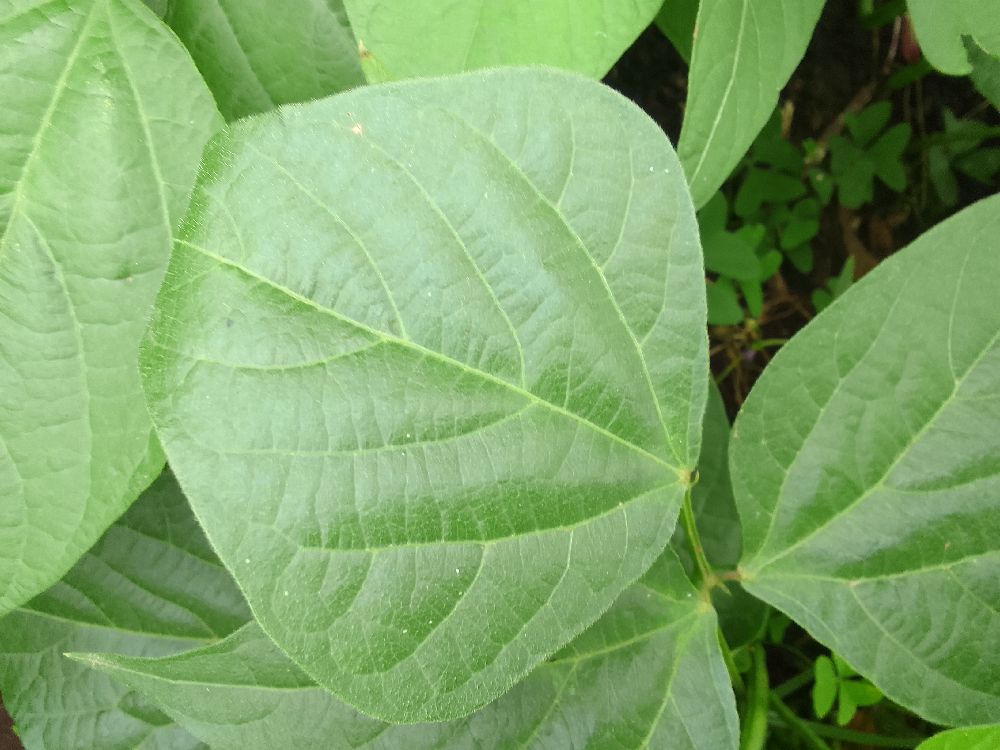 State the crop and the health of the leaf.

common bean, healthy
